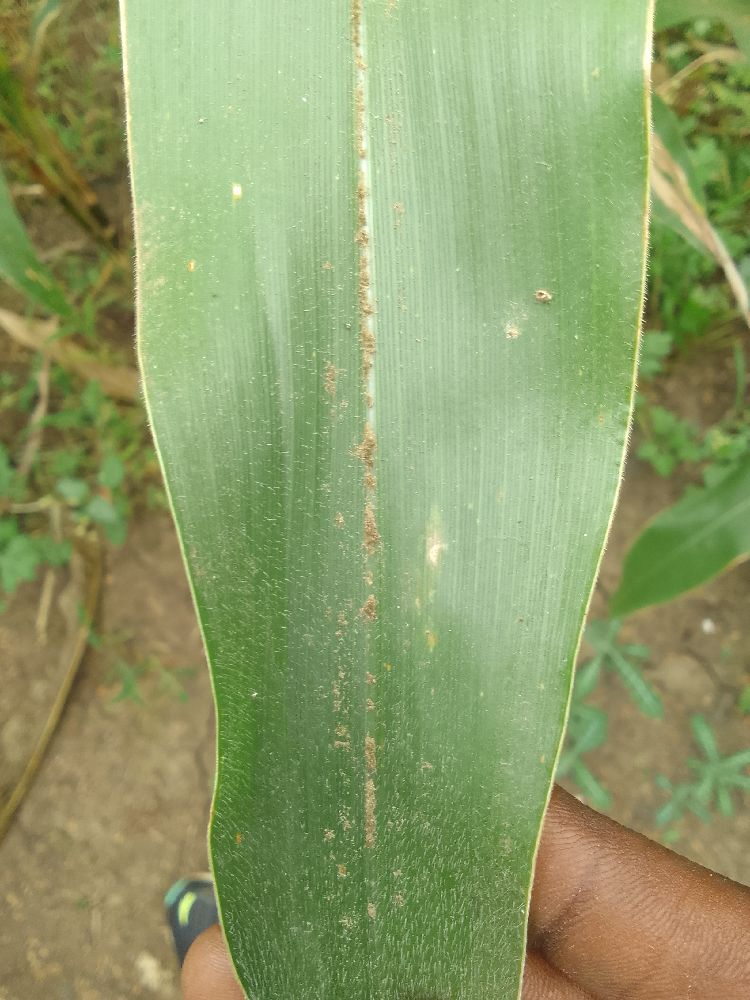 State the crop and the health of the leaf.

maize, healthy
